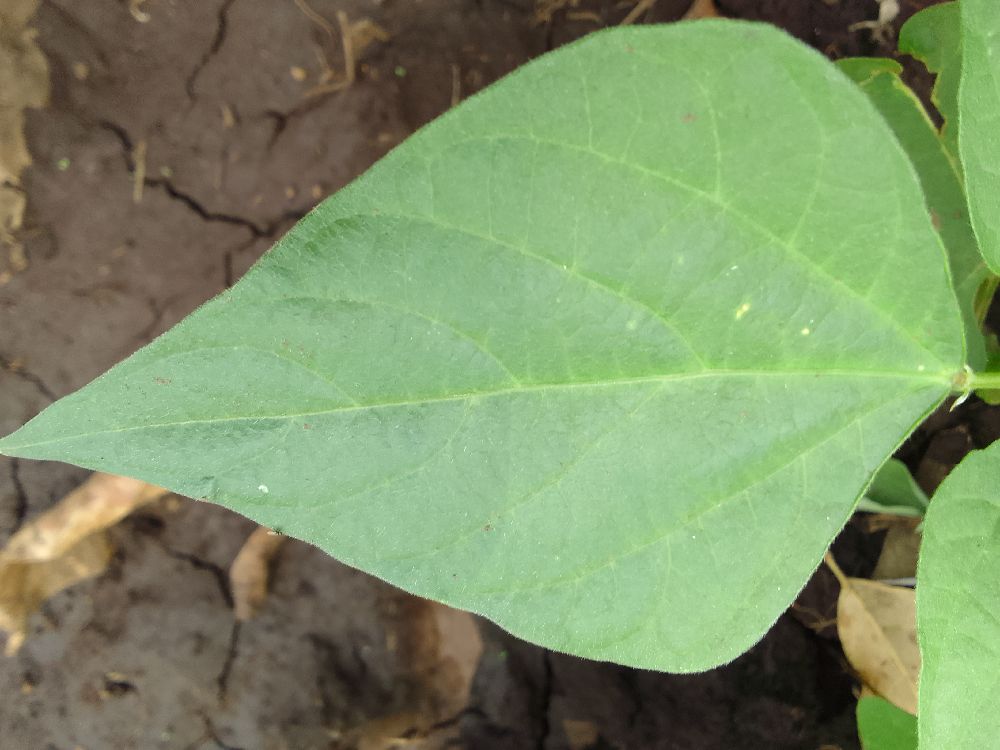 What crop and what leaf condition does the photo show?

common bean, healthy
